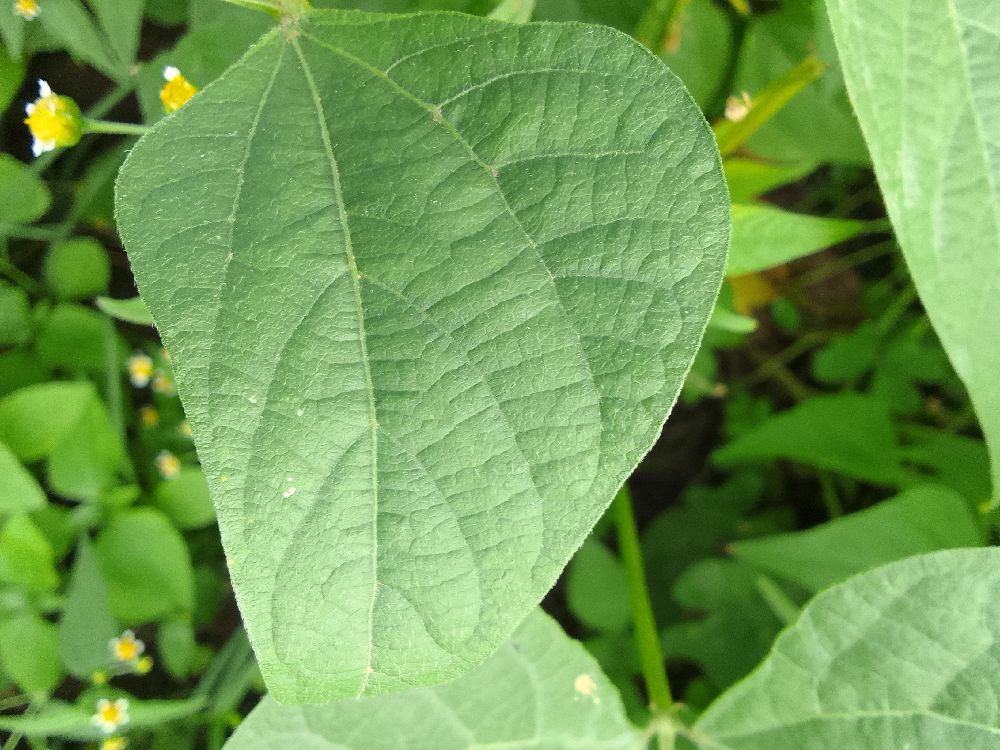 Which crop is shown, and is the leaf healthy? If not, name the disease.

common bean, healthy
